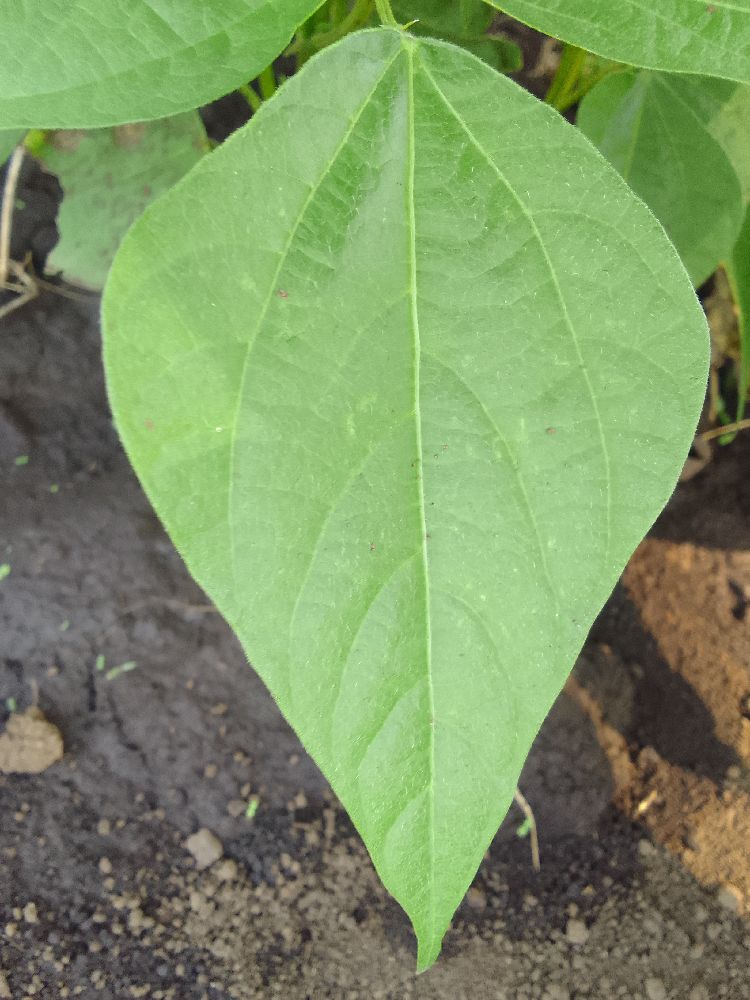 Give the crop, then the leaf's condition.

common bean, healthy
